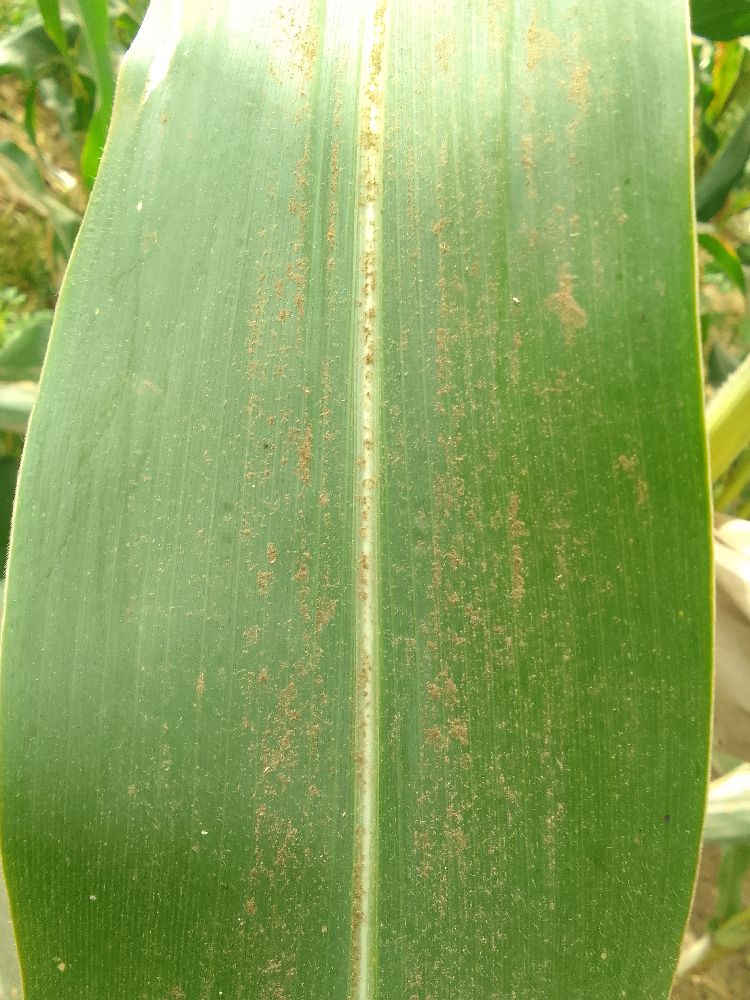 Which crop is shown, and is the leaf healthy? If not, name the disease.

maize, healthy
